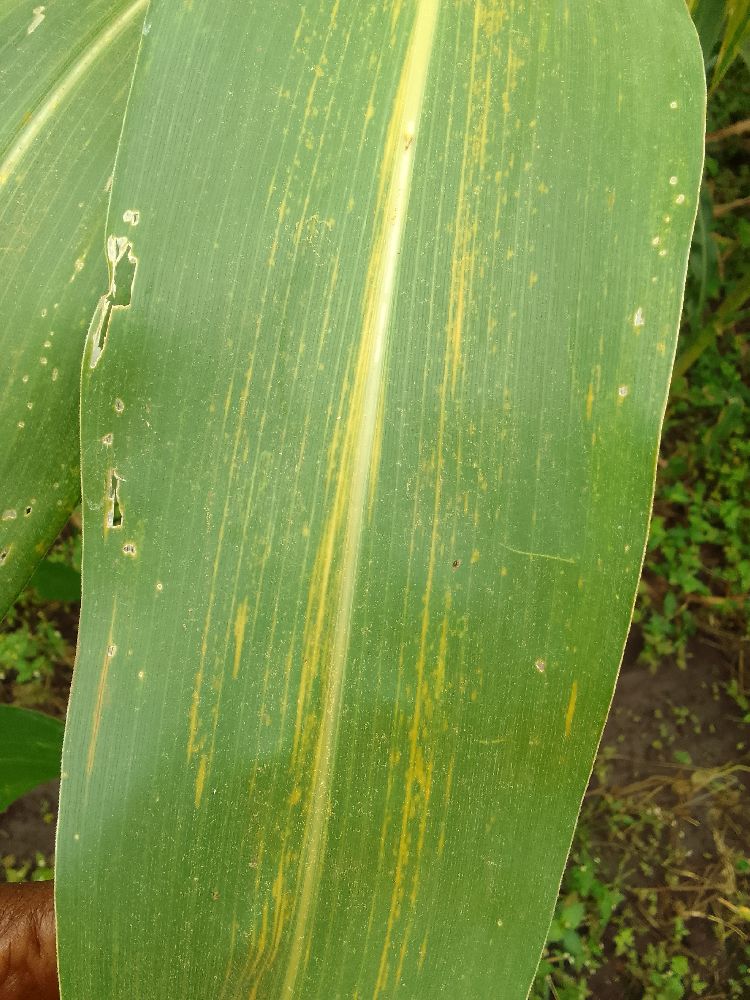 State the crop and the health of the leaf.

maize, maize lethal necrosis
